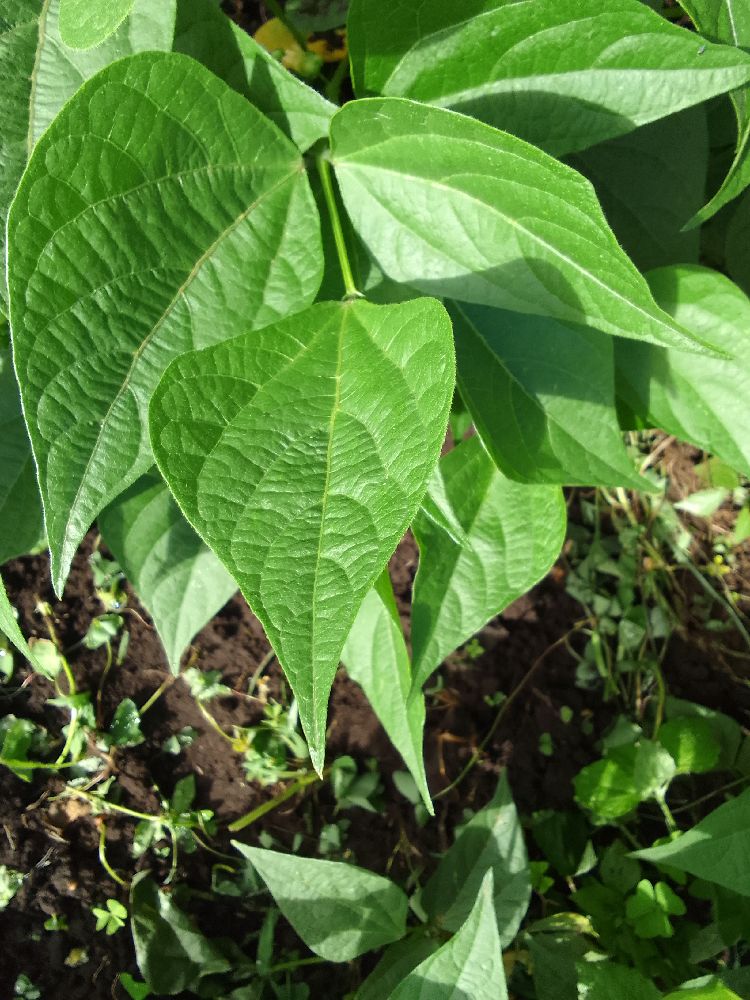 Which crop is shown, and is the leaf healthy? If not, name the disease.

common bean, healthy
